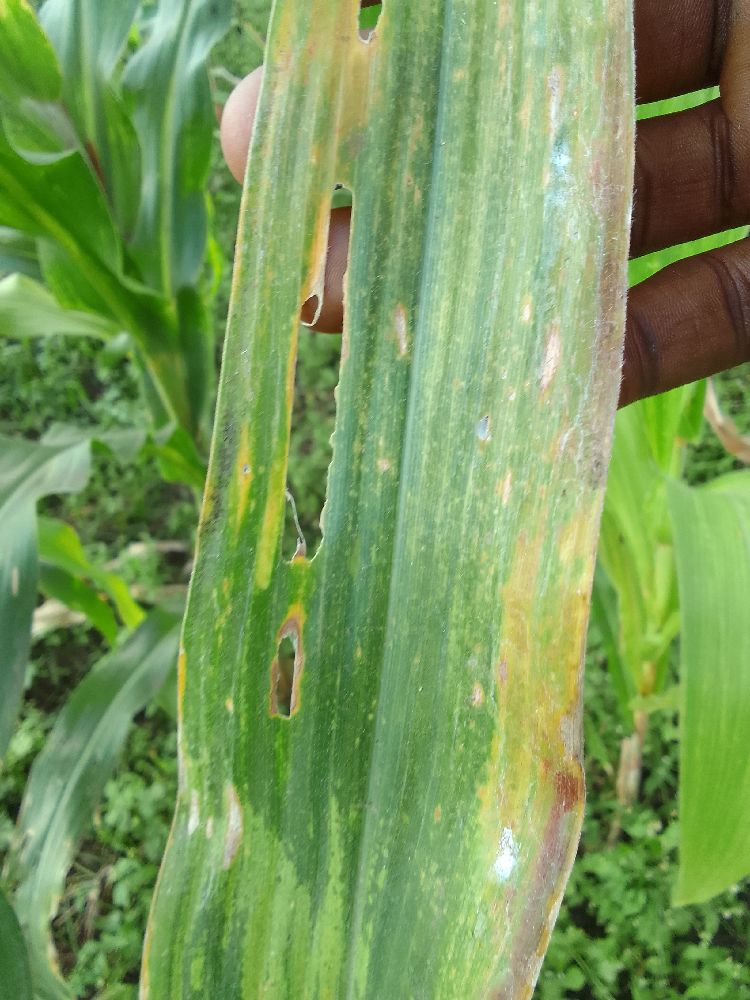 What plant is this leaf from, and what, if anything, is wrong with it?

maize, maize lethal necrosis
